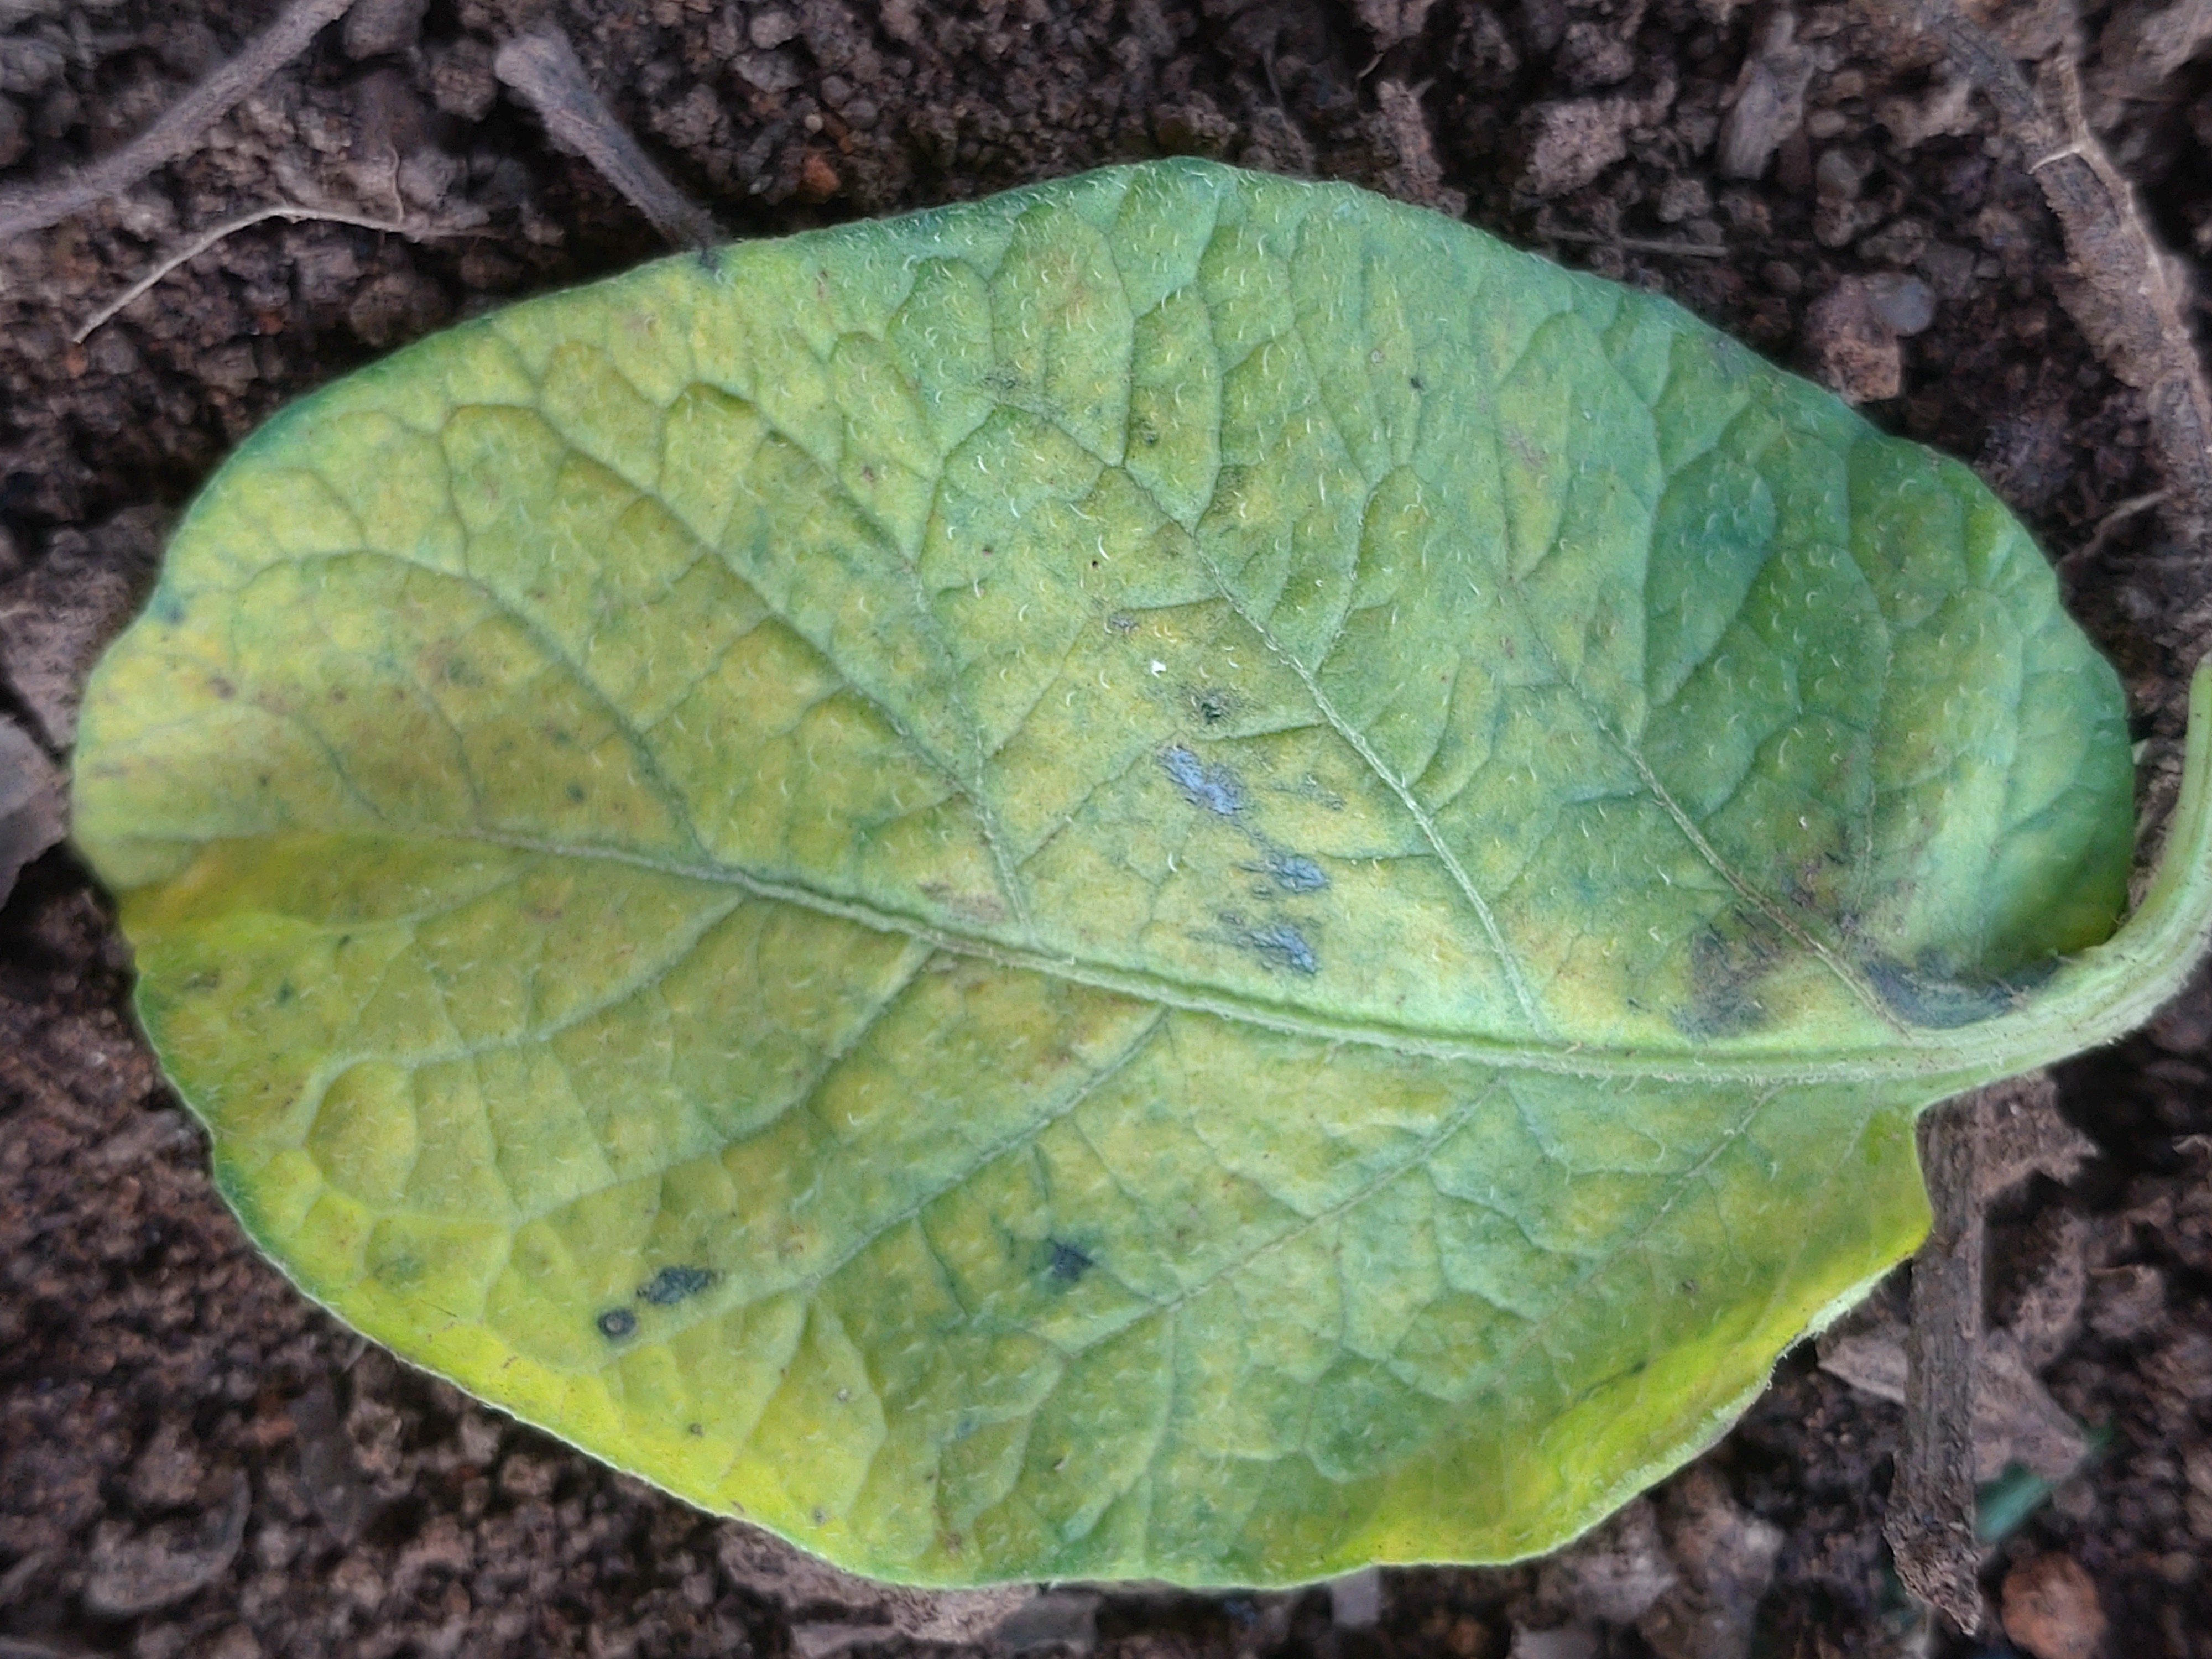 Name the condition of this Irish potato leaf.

late blight
